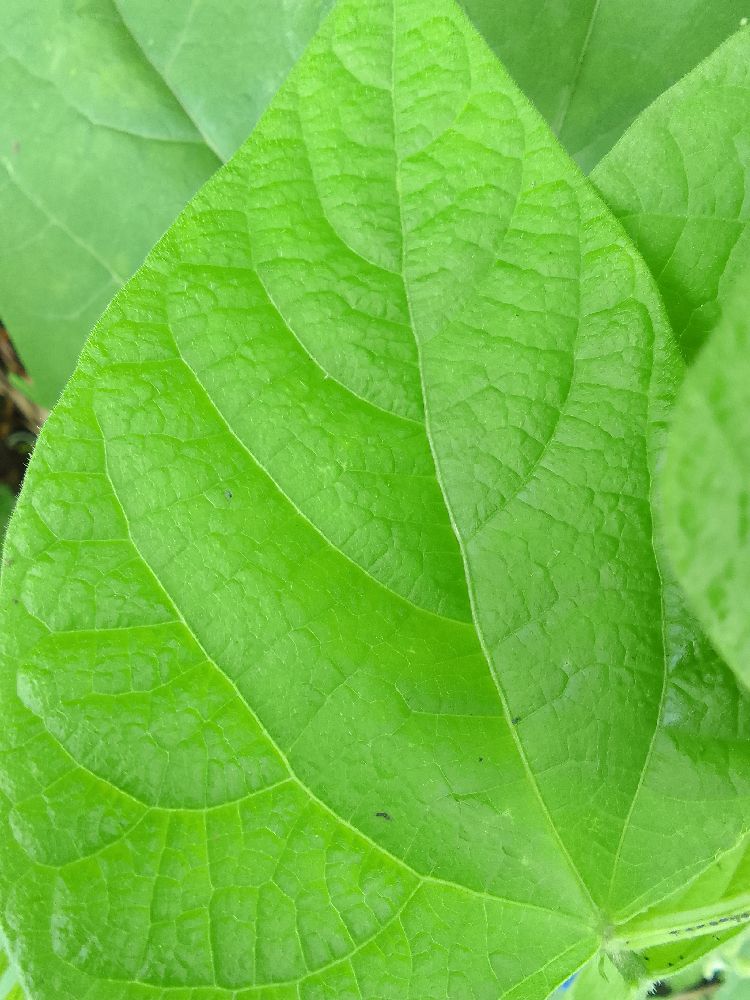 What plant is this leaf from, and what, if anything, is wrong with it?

common bean, healthy
